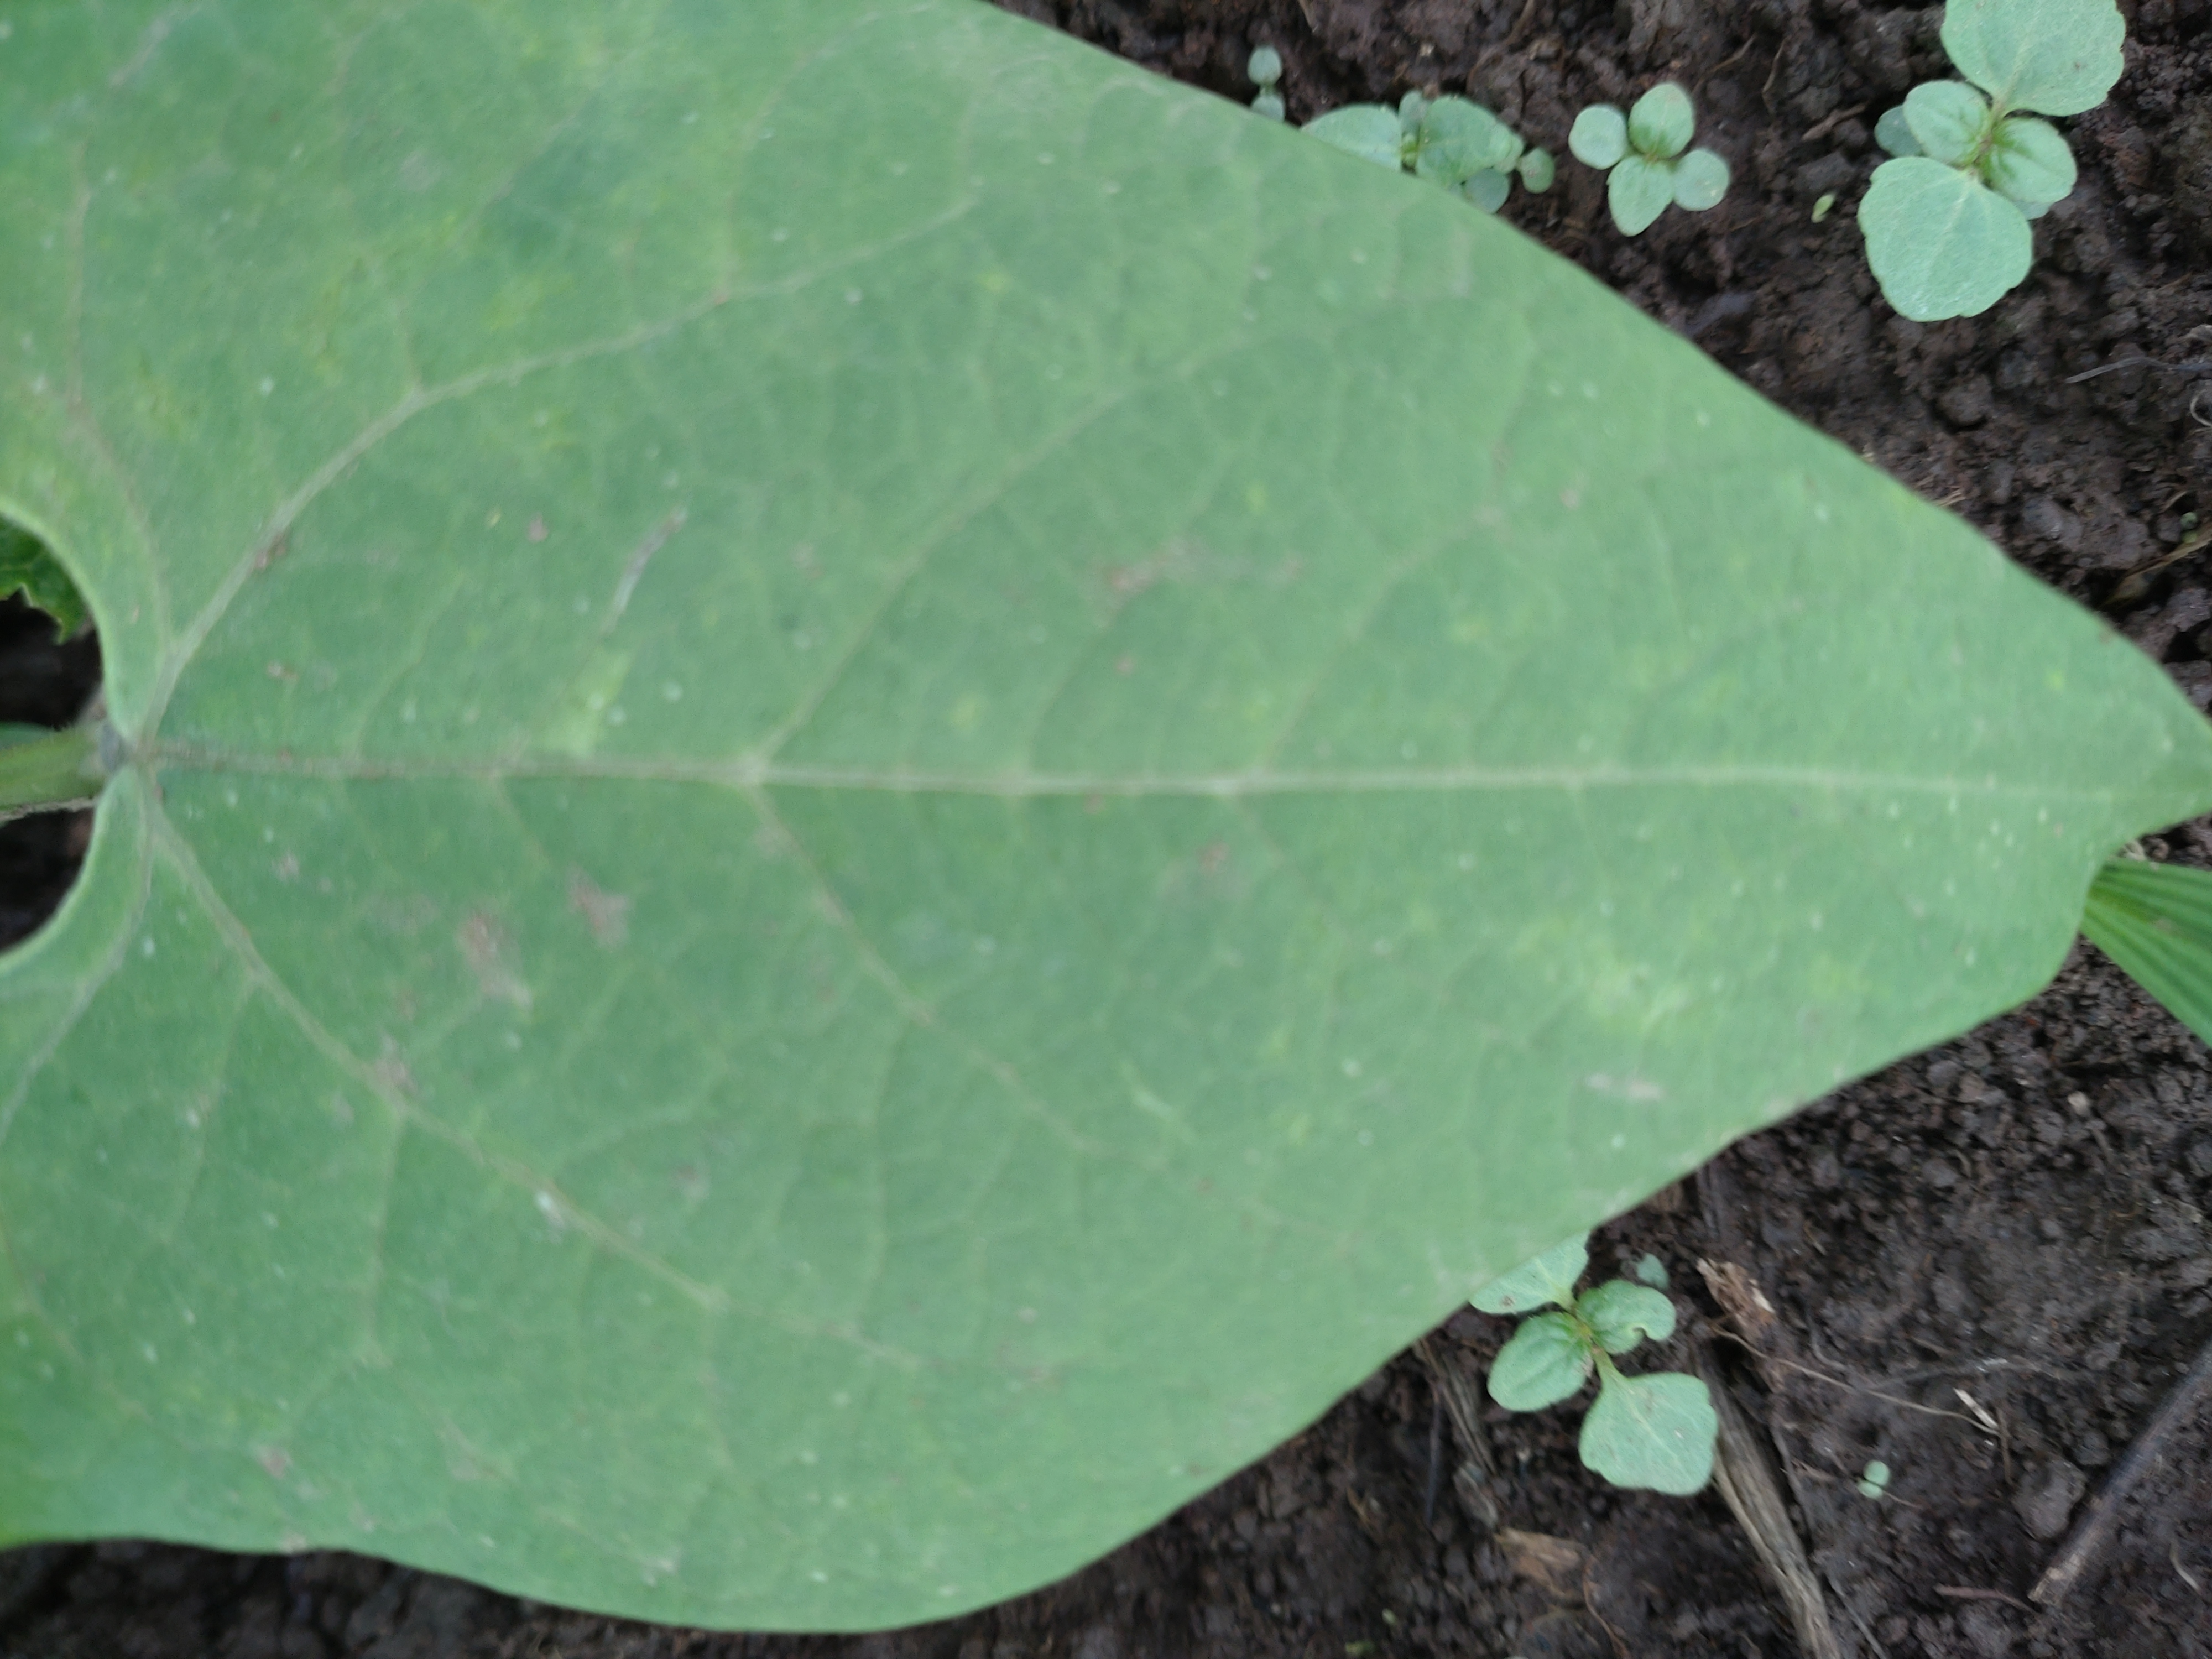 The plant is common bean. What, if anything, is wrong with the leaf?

healthy
